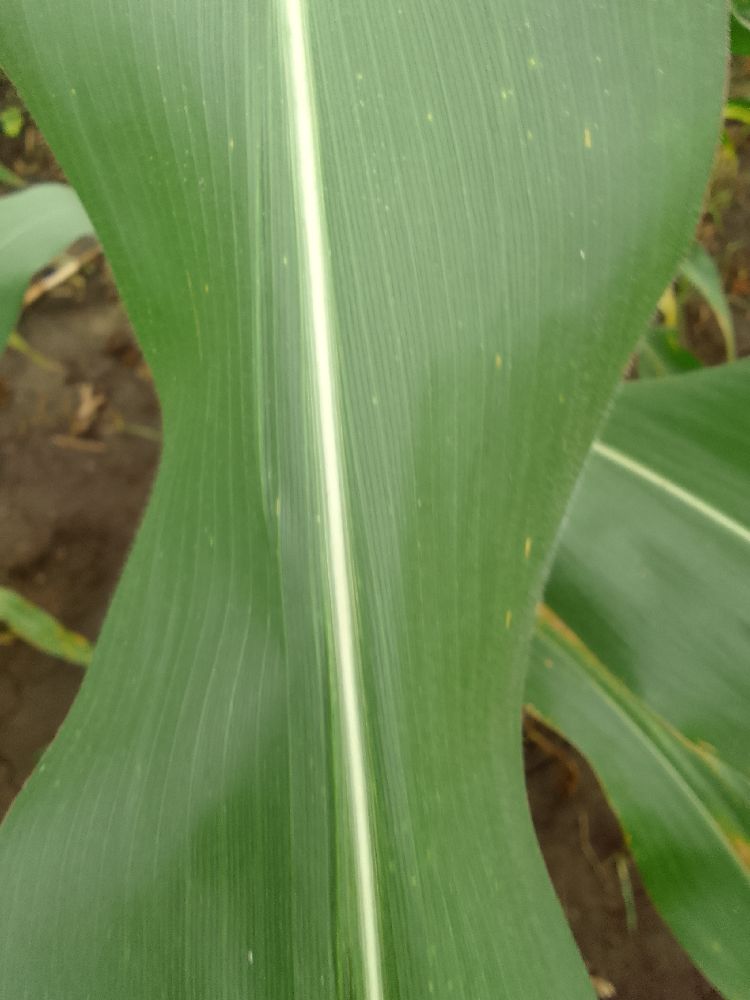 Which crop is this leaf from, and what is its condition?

maize, healthy
